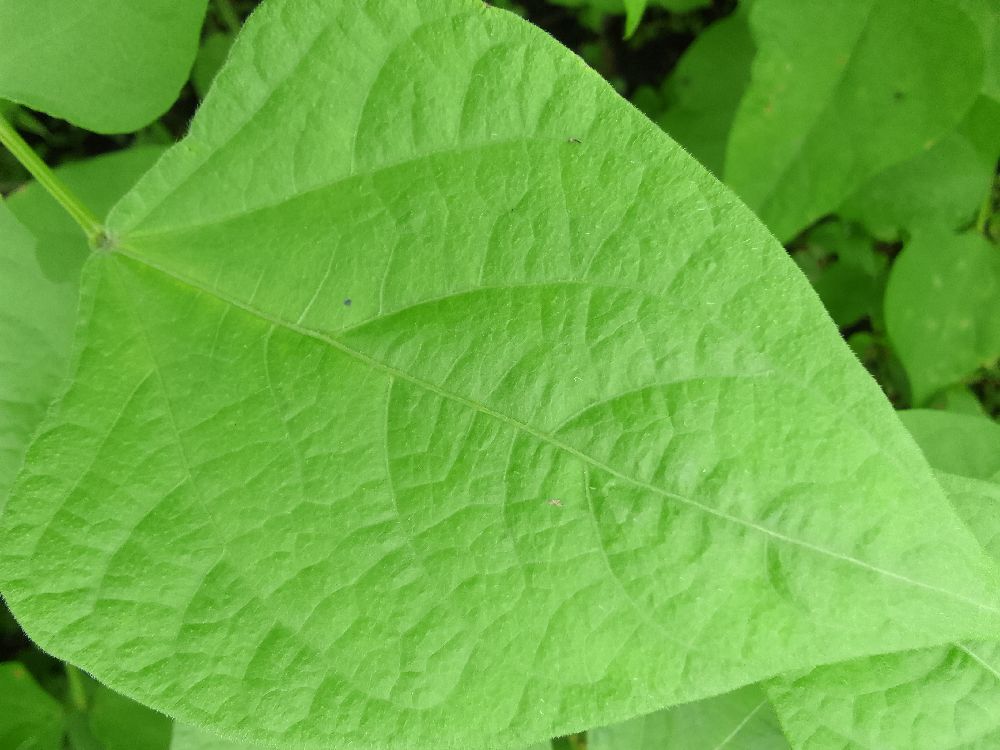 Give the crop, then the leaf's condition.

common bean, healthy
